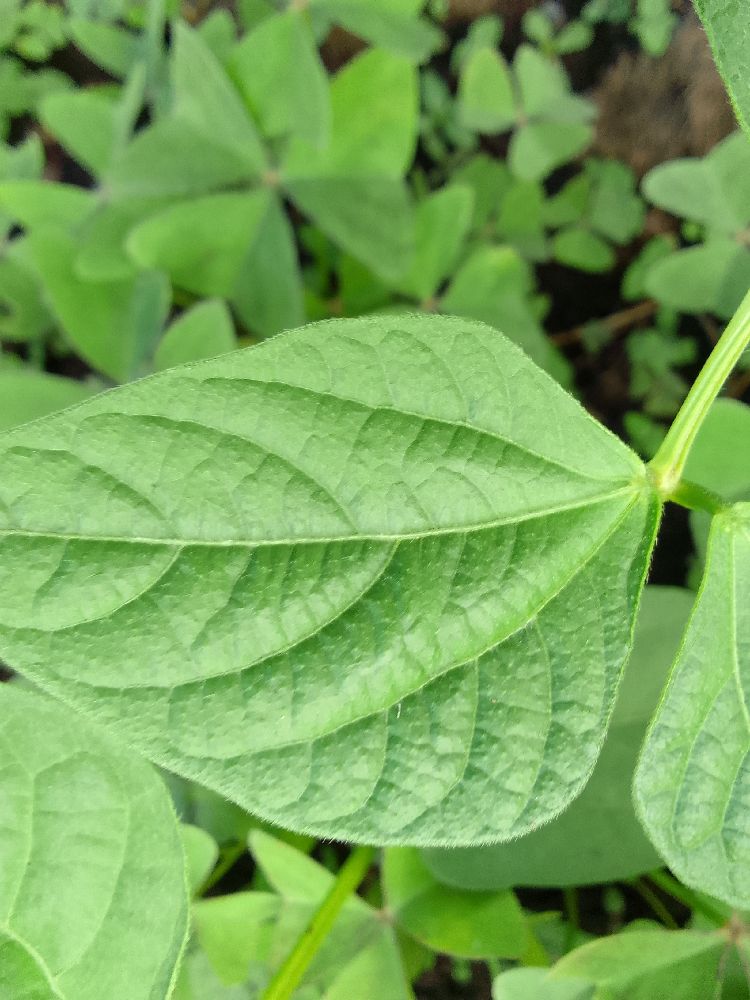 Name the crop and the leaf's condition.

common bean, healthy
